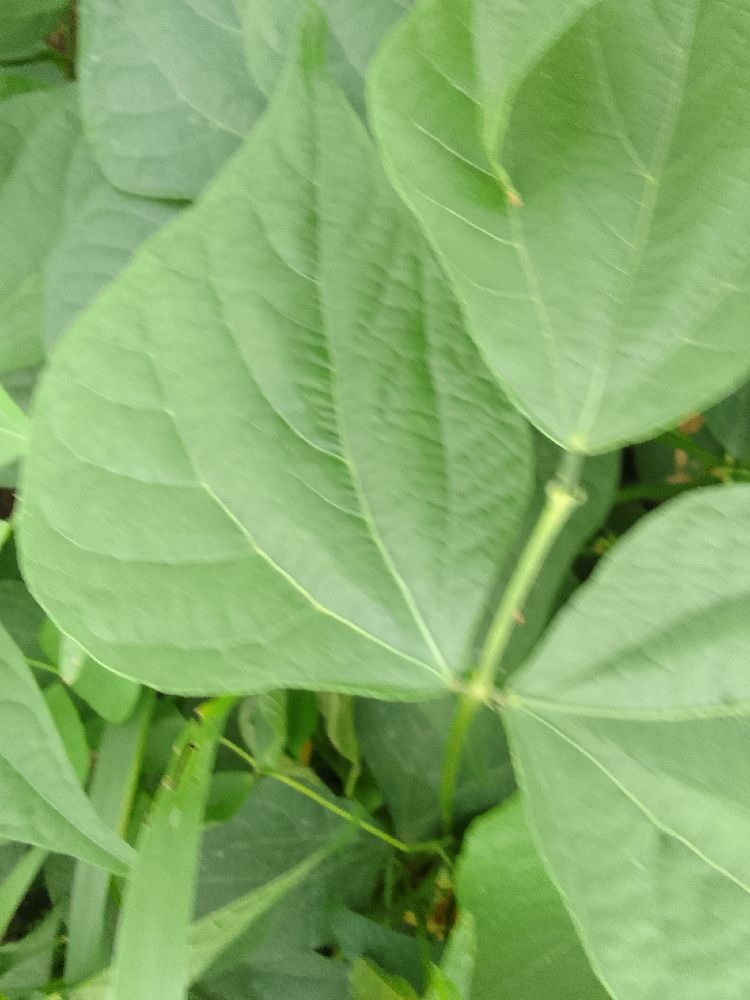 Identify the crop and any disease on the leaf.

common bean, healthy
